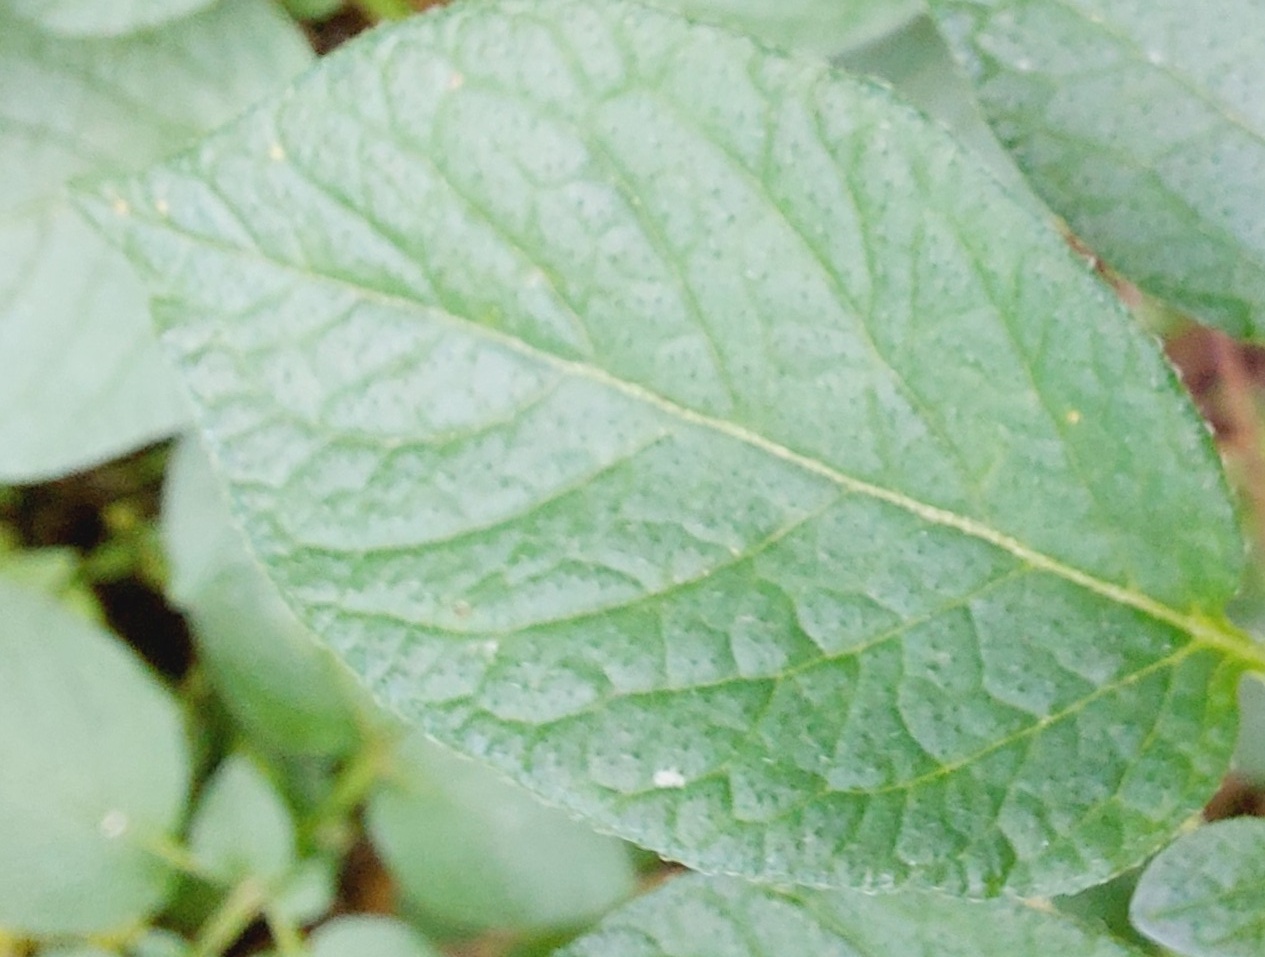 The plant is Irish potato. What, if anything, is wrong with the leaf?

healthy
